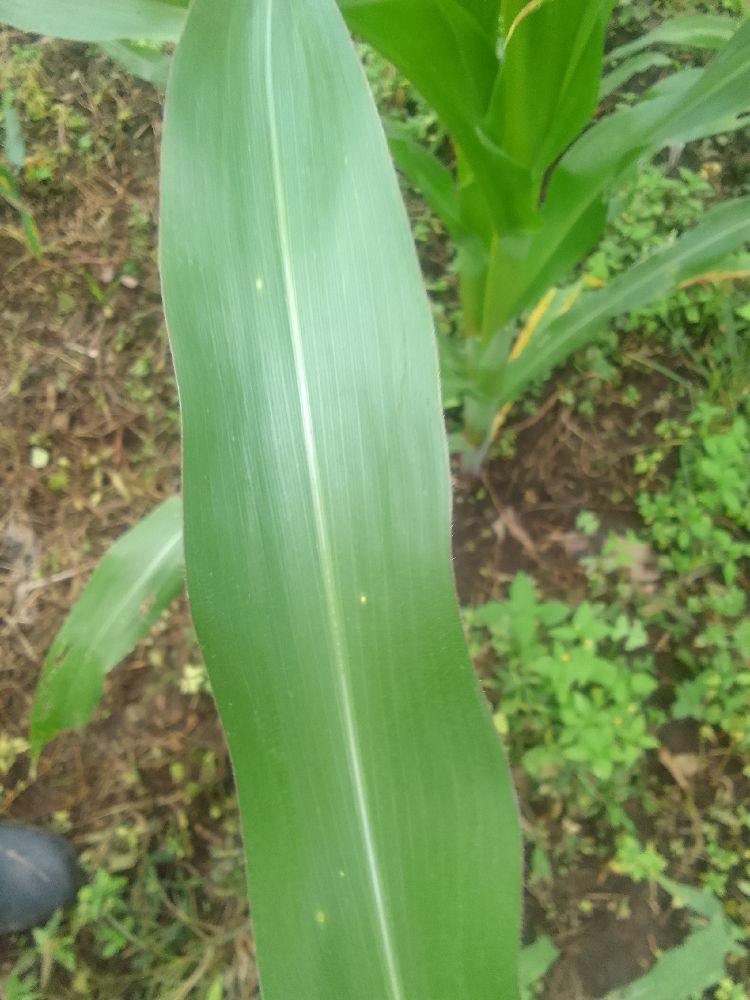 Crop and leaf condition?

maize, healthy
